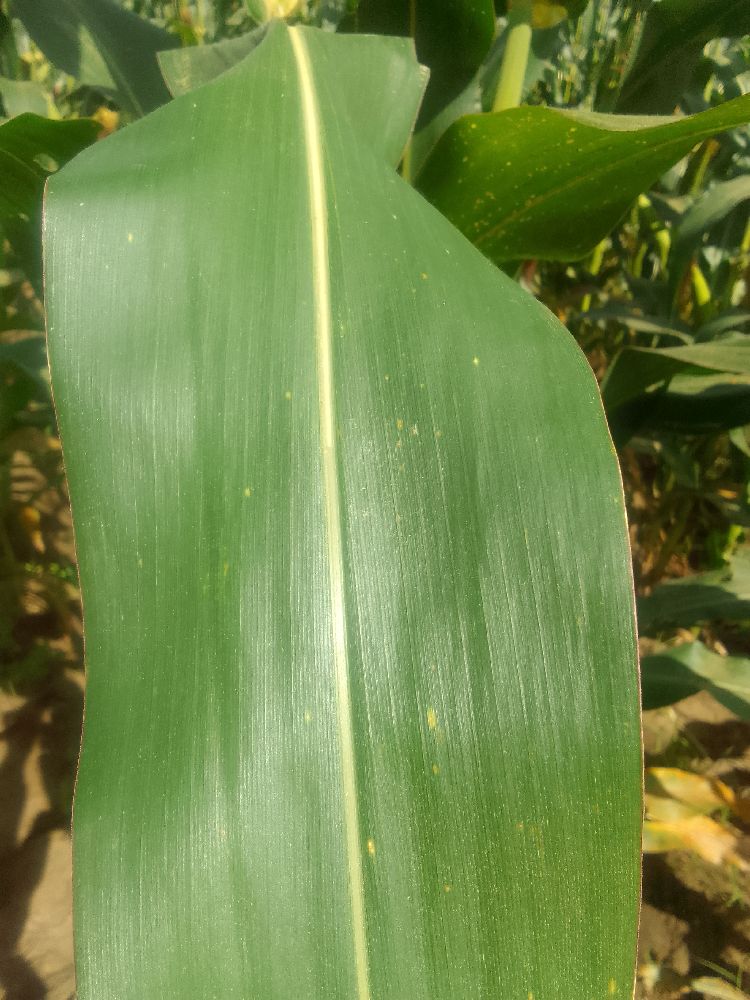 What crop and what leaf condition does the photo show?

maize, healthy
